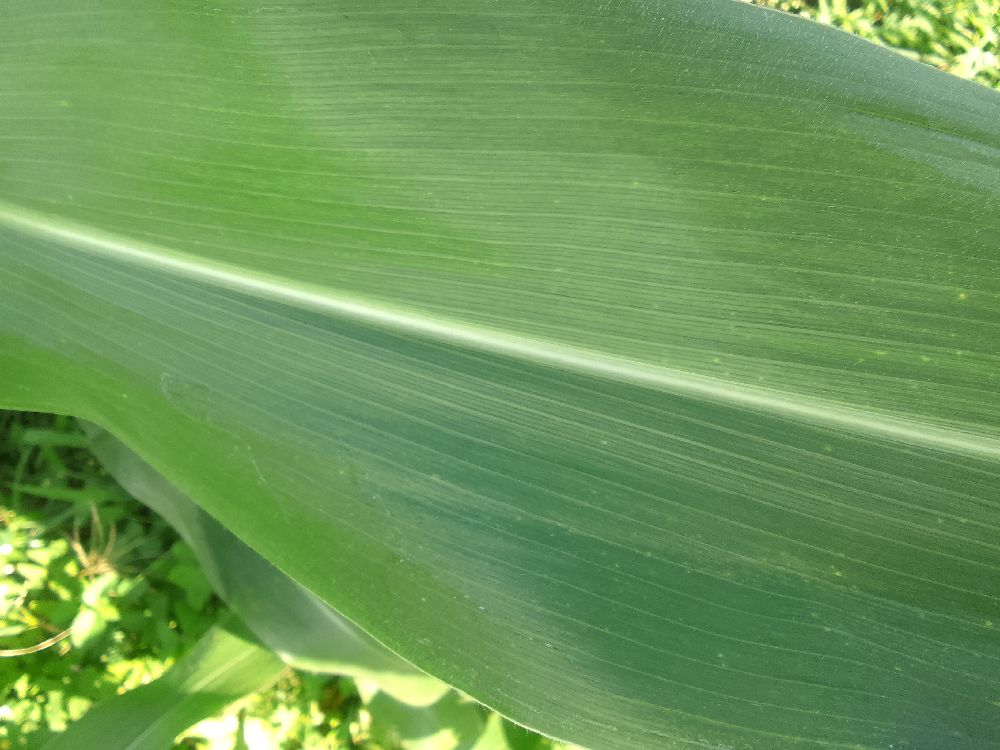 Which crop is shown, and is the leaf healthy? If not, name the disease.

maize, healthy
